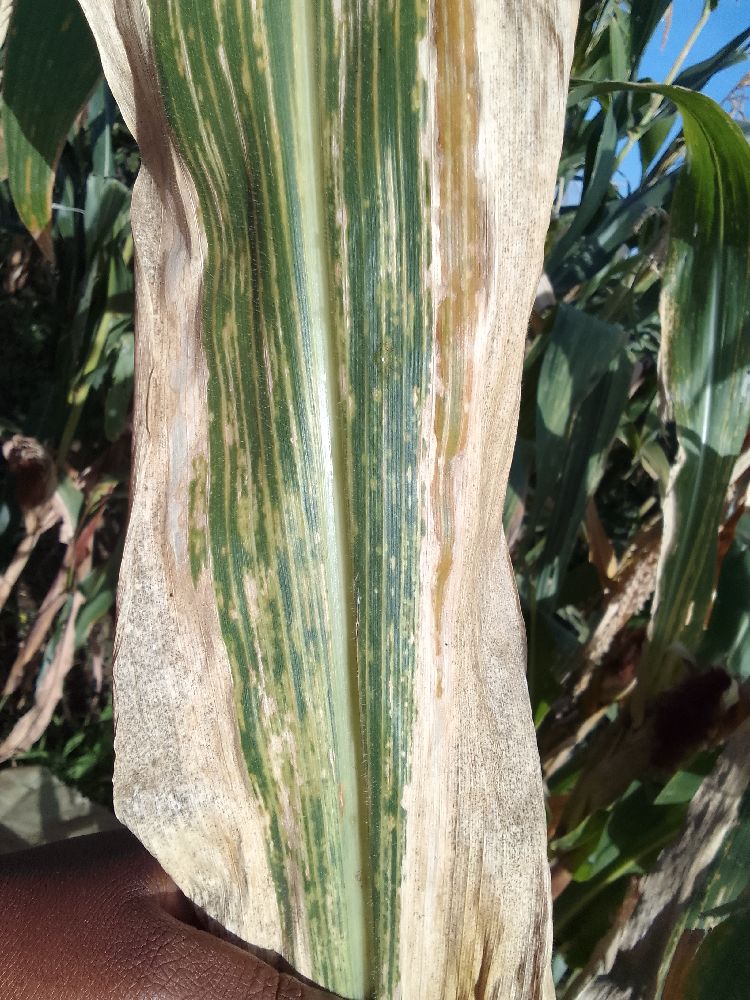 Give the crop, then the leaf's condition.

maize, maize lethal necrosis
